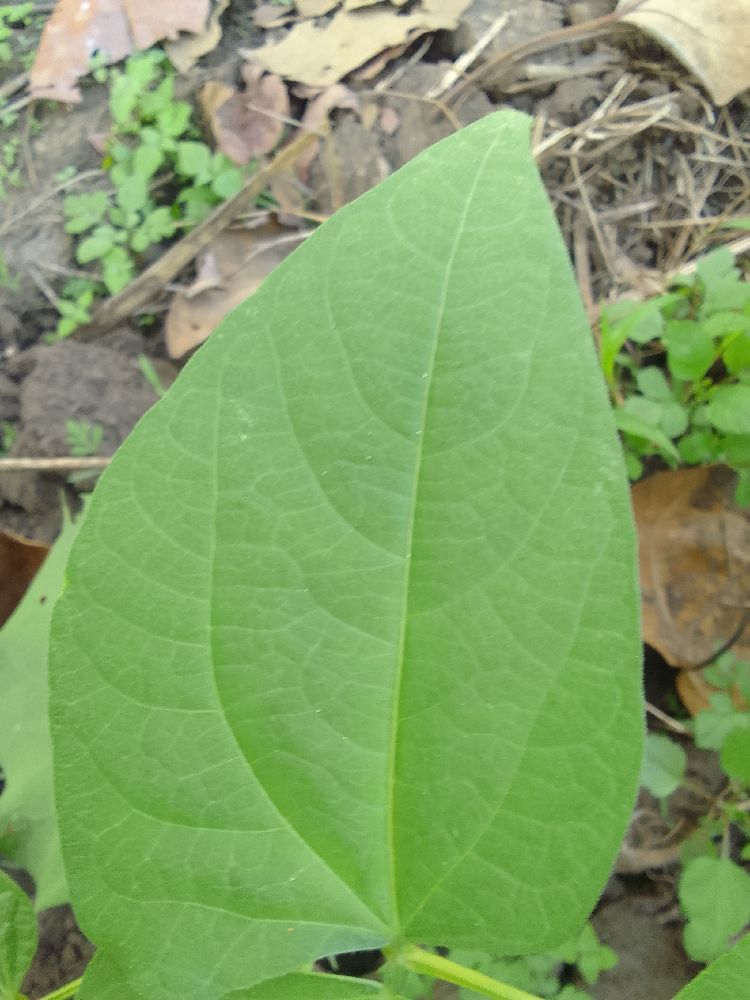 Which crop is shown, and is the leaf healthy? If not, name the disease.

common bean, healthy
